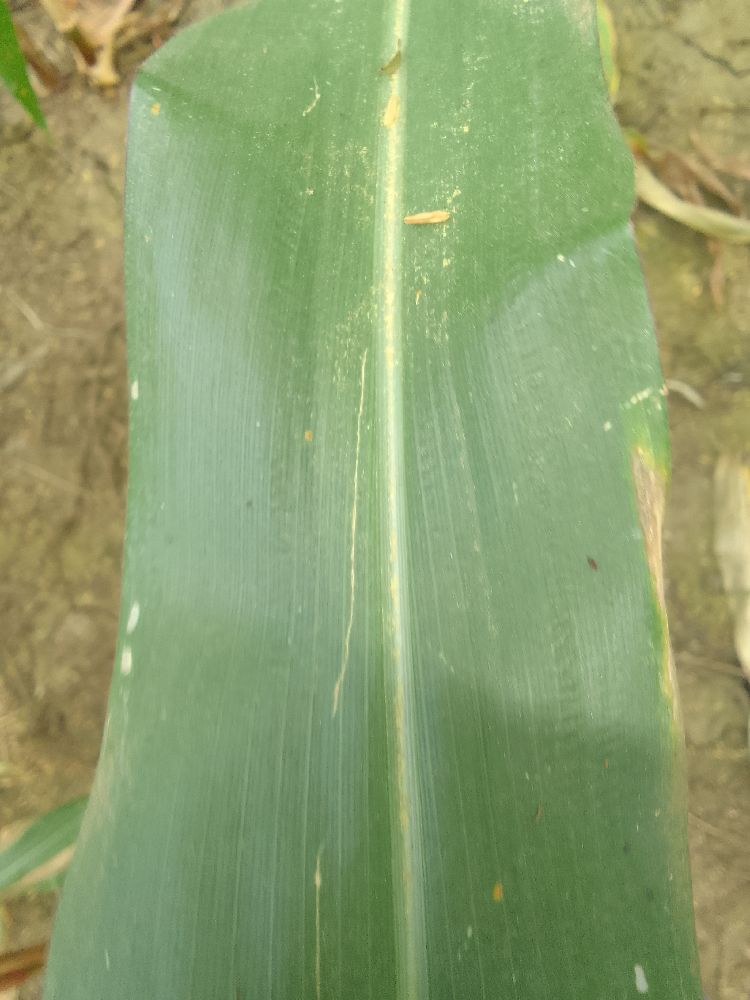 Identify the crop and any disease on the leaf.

maize, healthy
